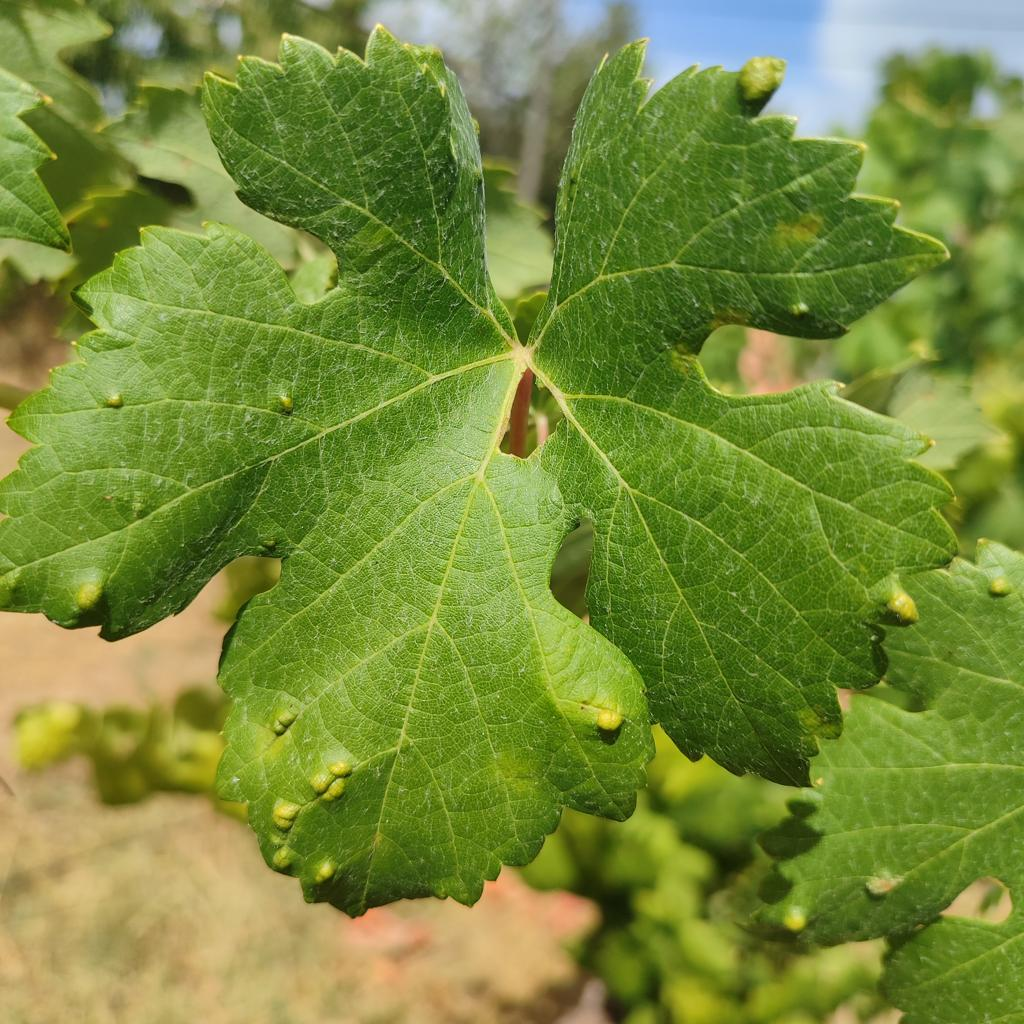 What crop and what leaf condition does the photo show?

grapevine, erineum mite
